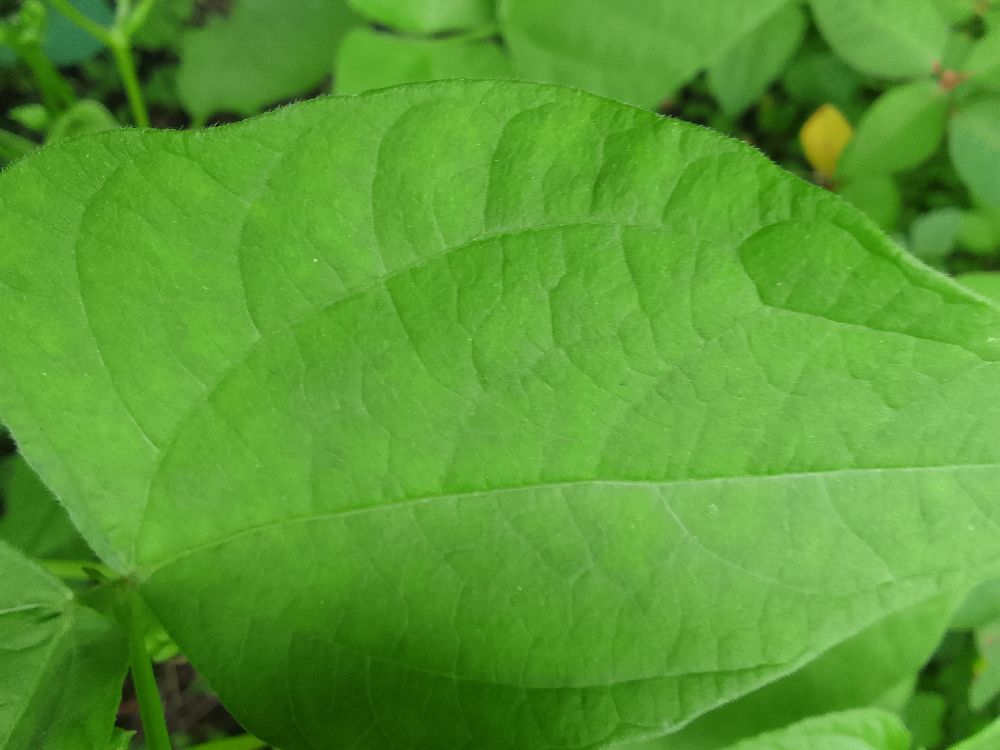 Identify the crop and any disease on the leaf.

common bean, healthy
